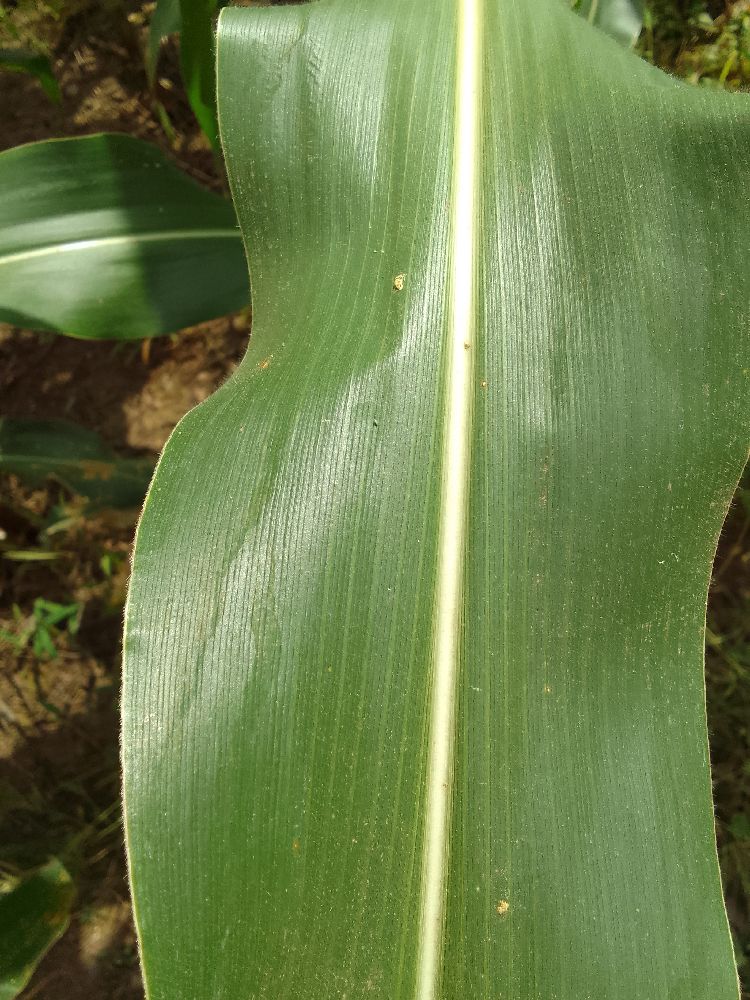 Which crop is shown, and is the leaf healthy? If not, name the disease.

maize, healthy
